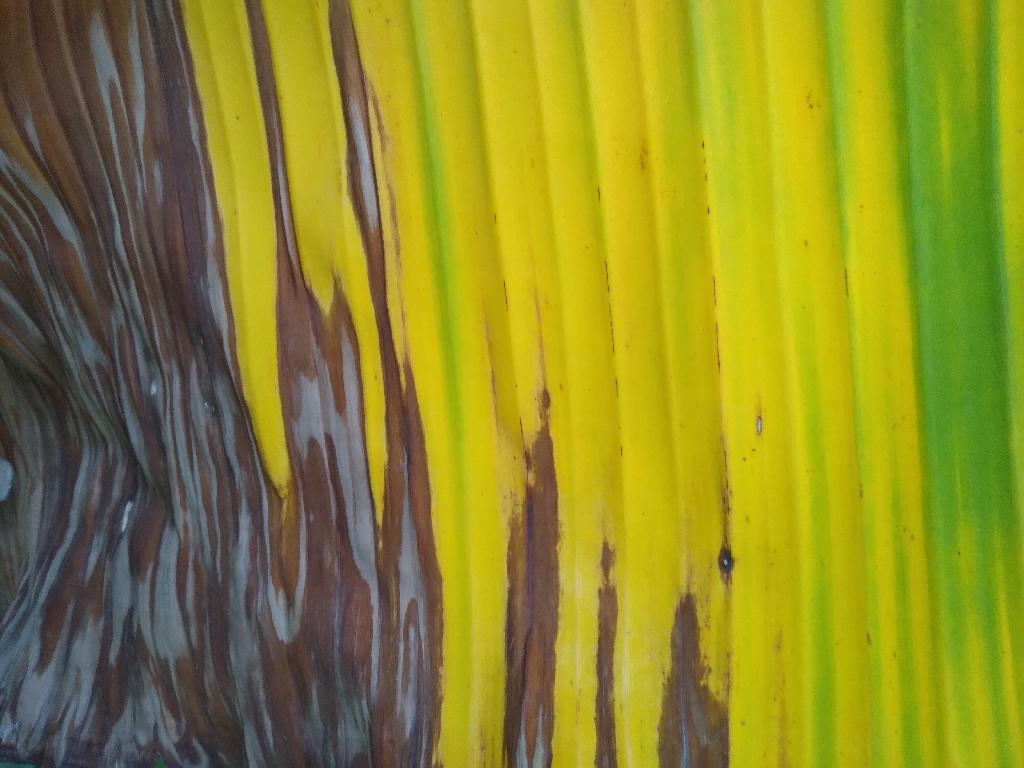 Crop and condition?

banana, fusarium wilt race 1
